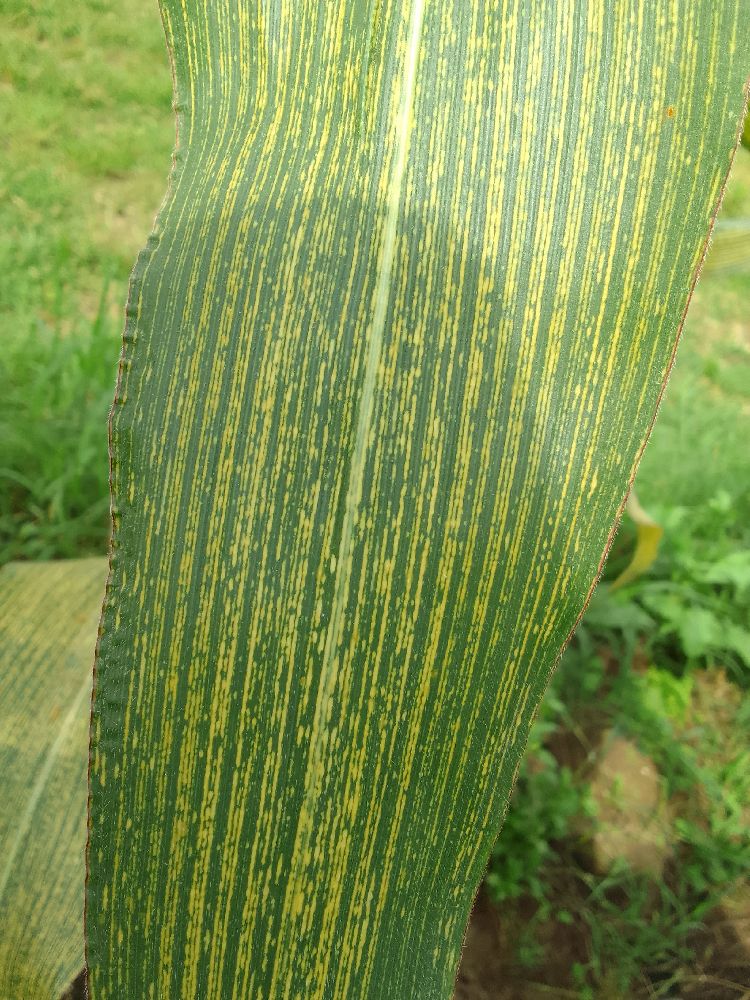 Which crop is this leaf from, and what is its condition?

maize, maize streak virus
